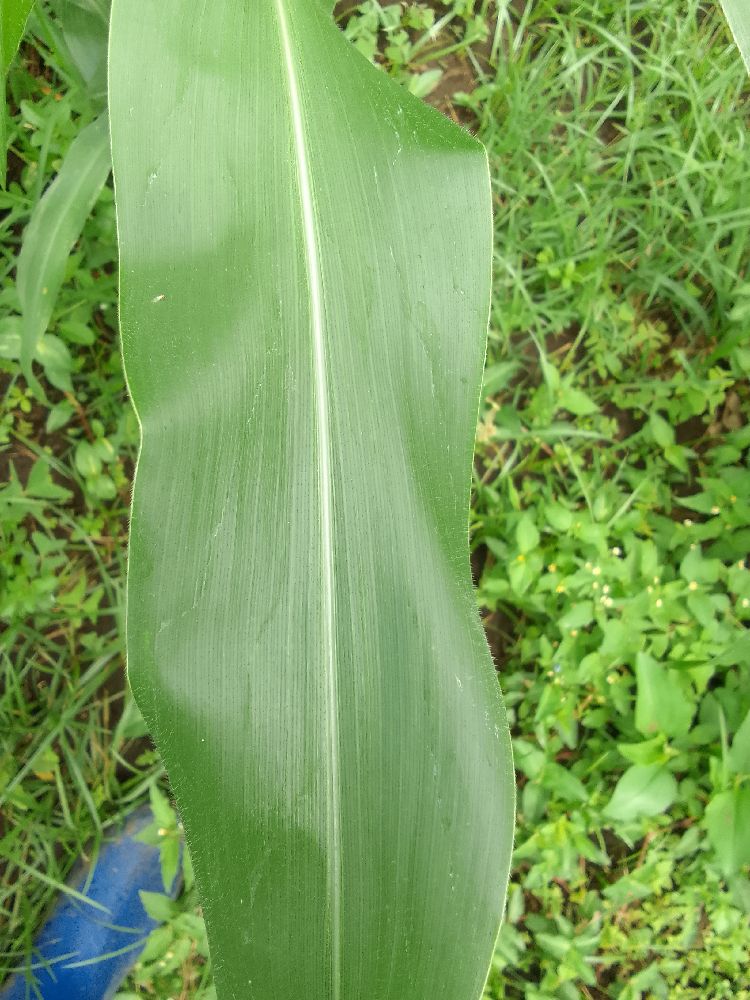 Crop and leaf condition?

maize, healthy
